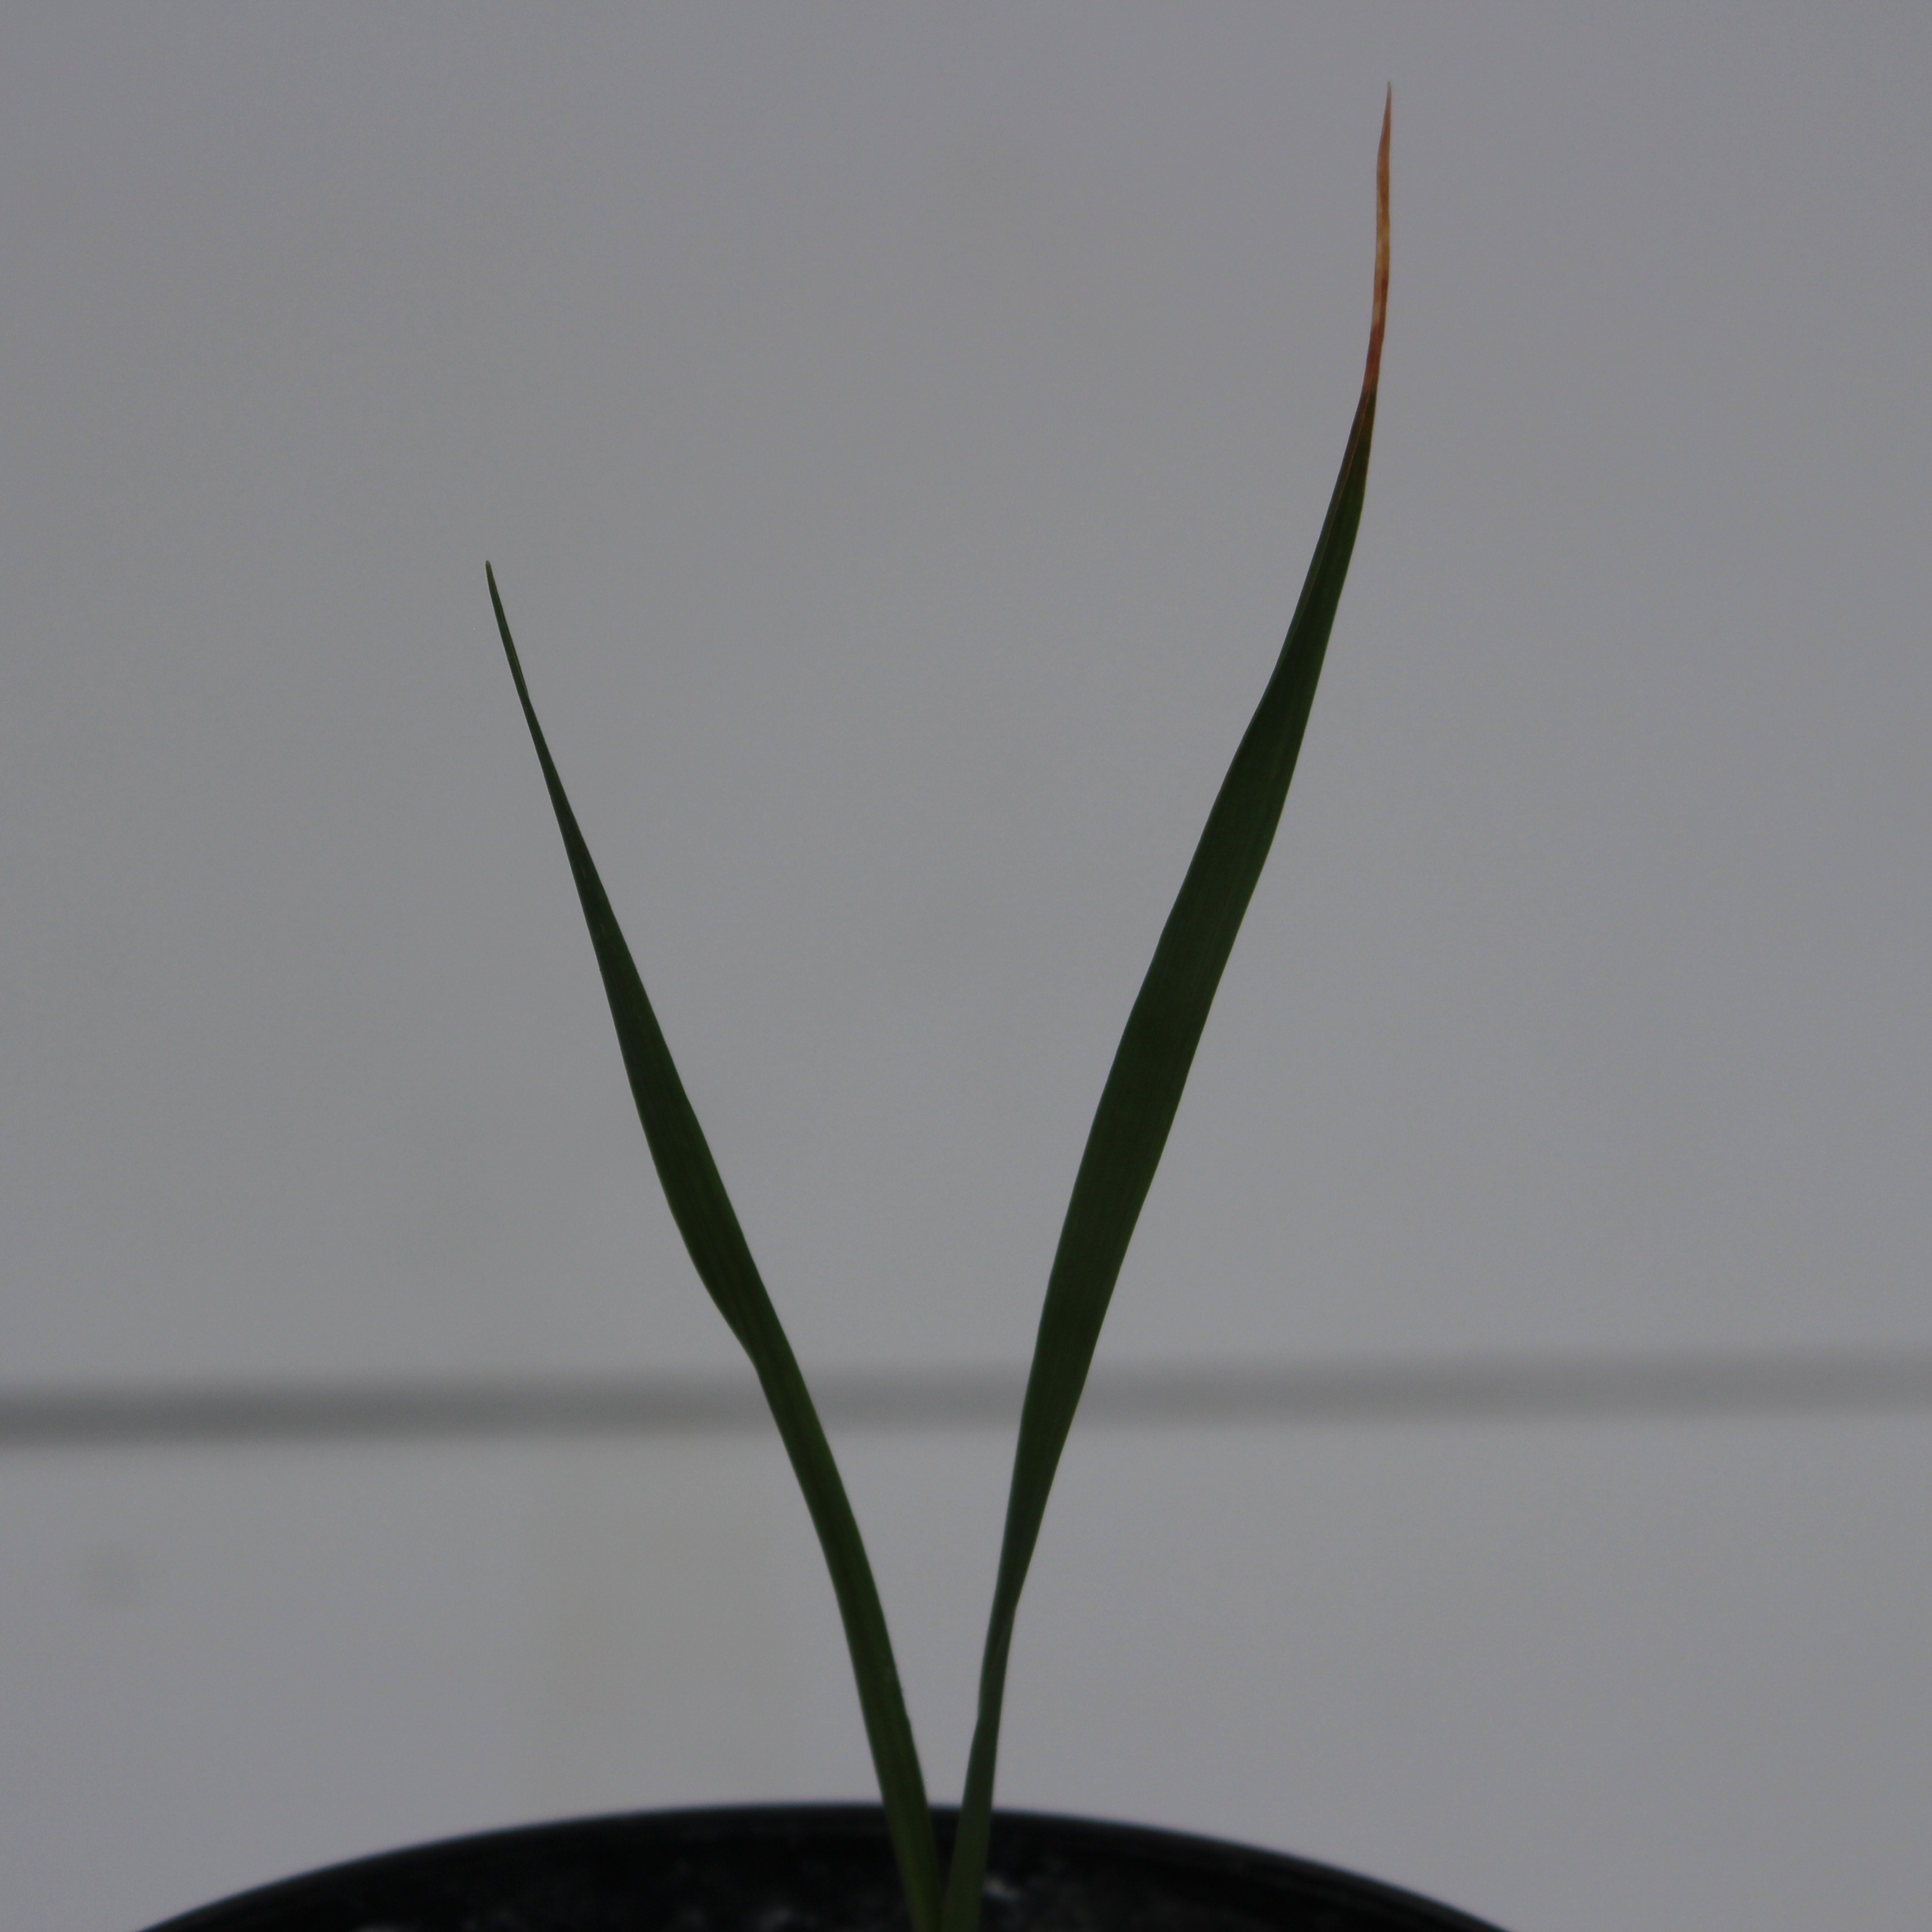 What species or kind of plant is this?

Avena sterilis
